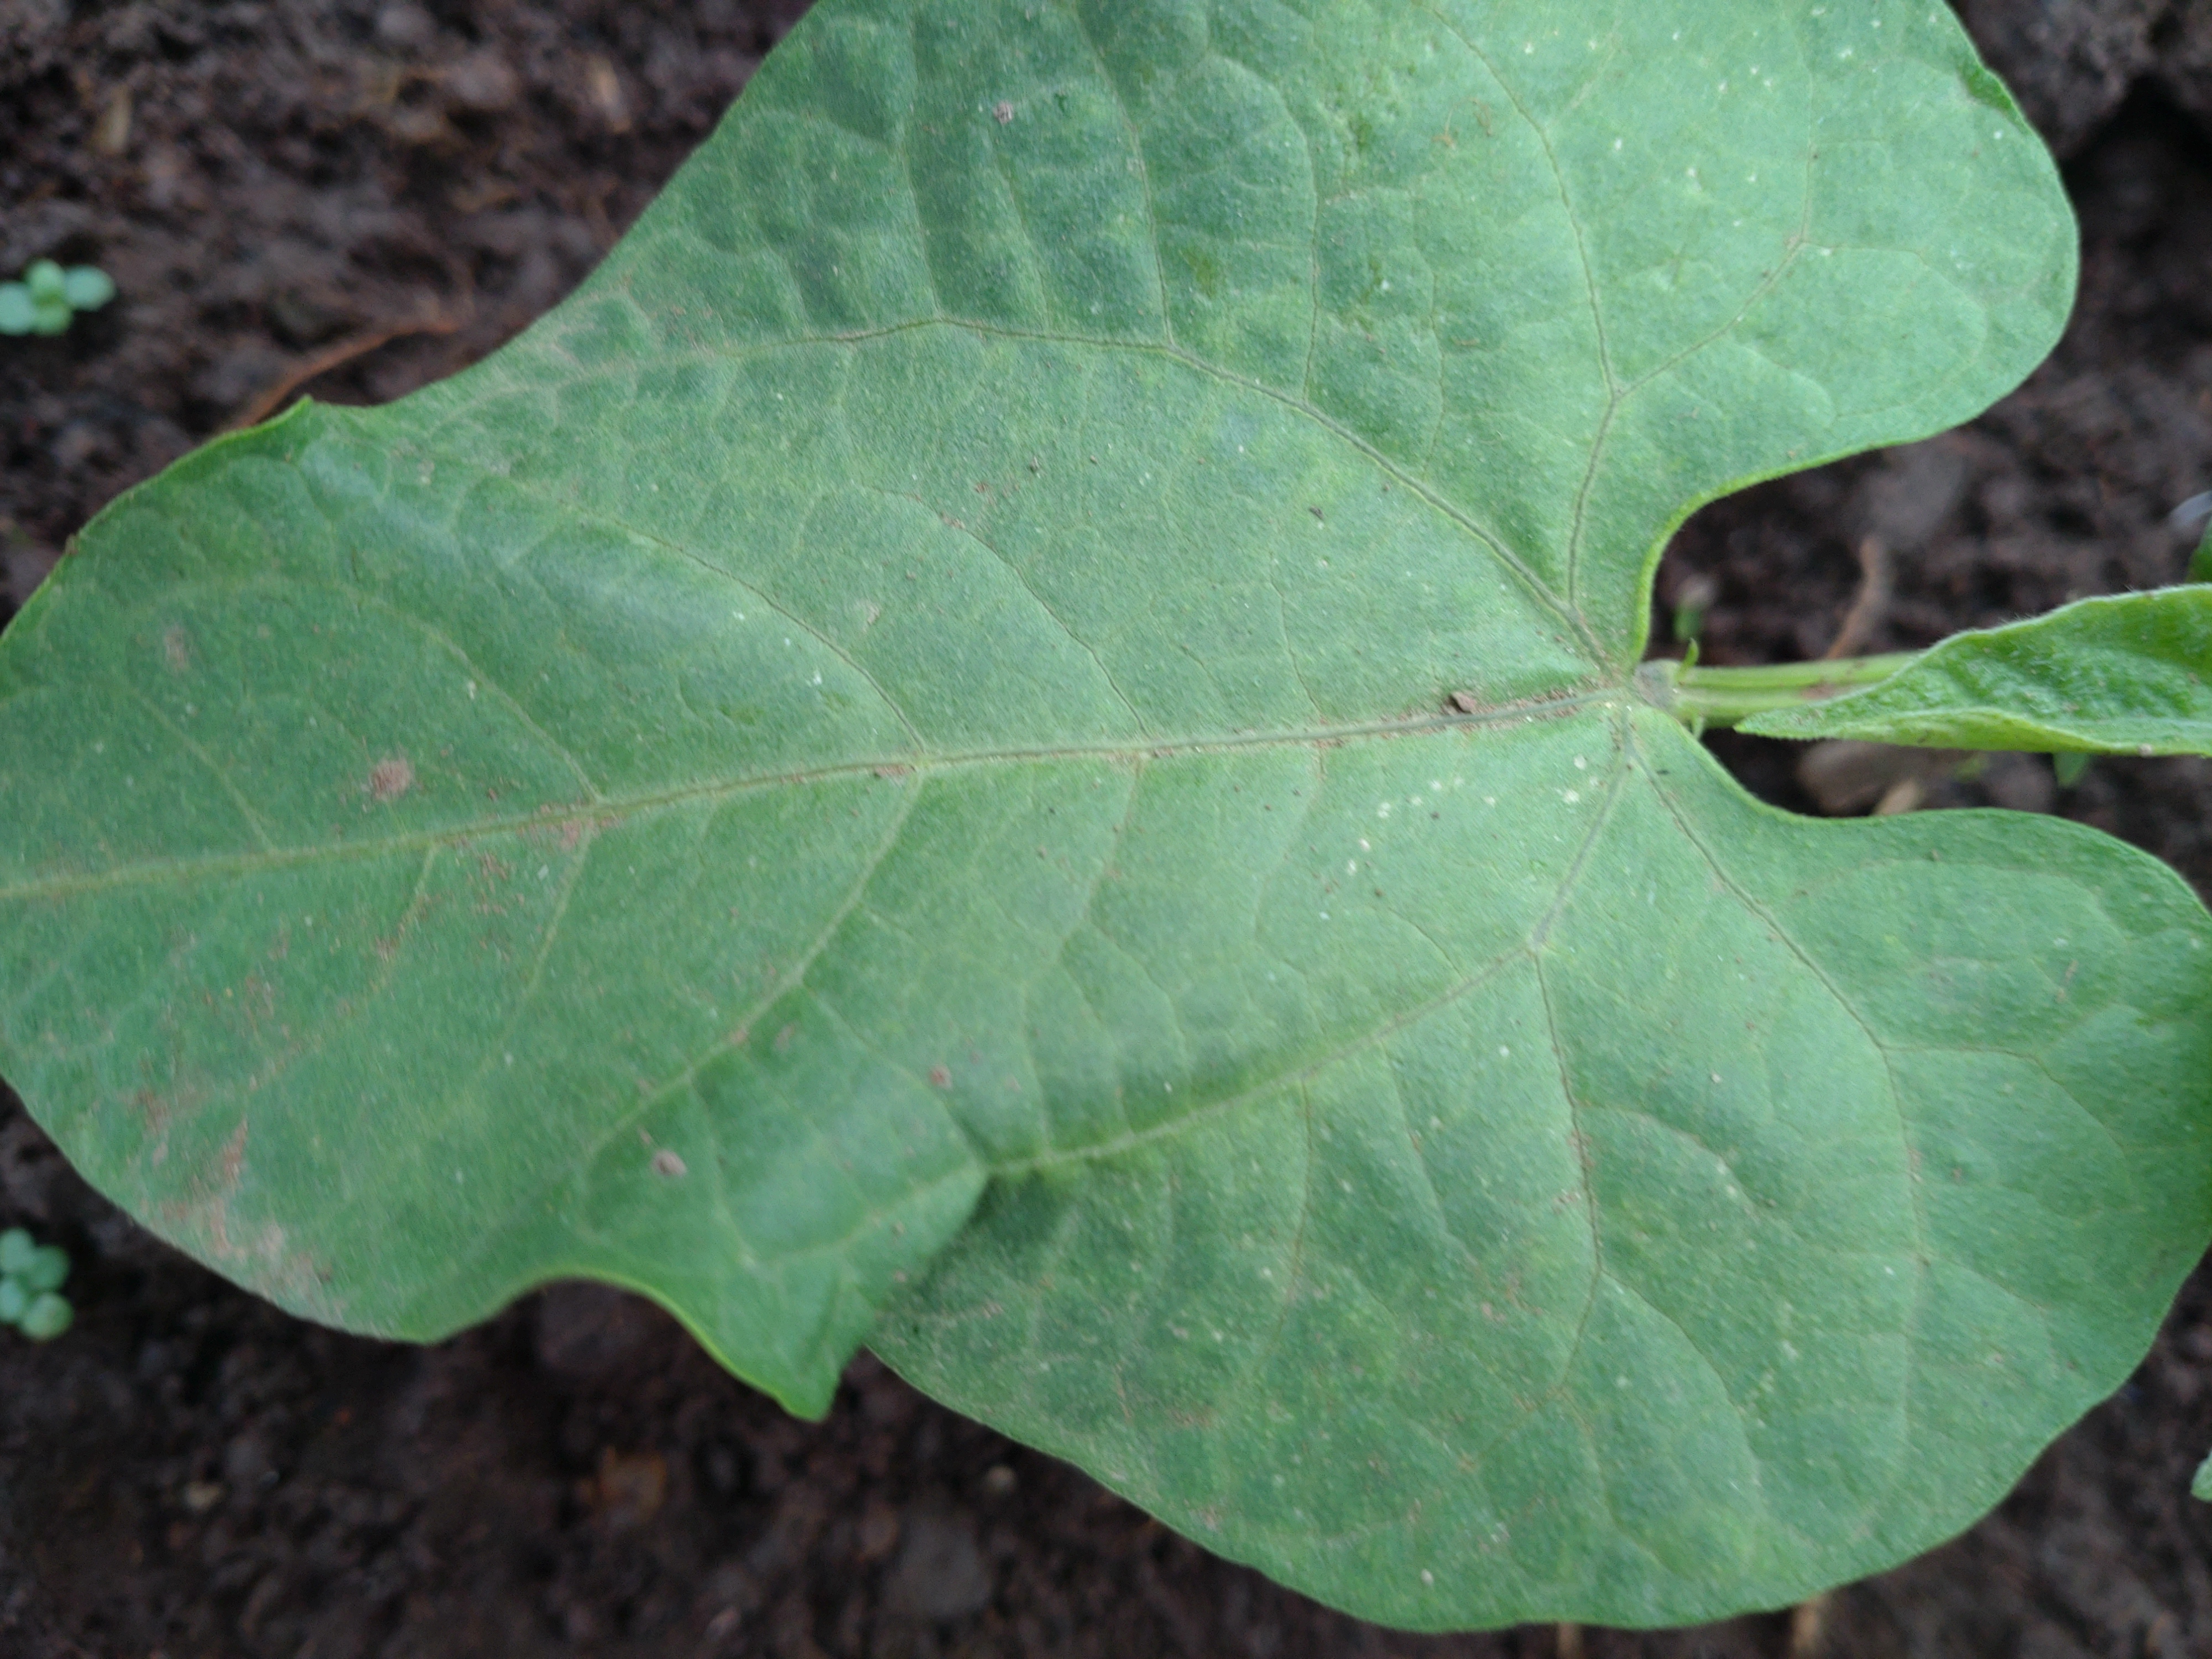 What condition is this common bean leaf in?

healthy
